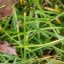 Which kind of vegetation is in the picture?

grass
